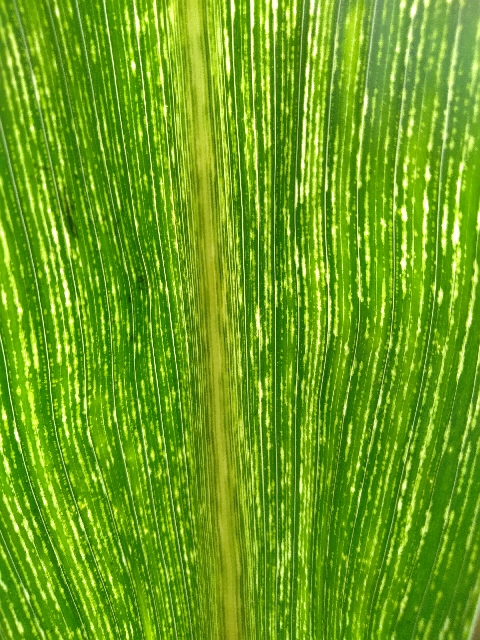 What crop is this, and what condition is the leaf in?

maize, maize streak virus
